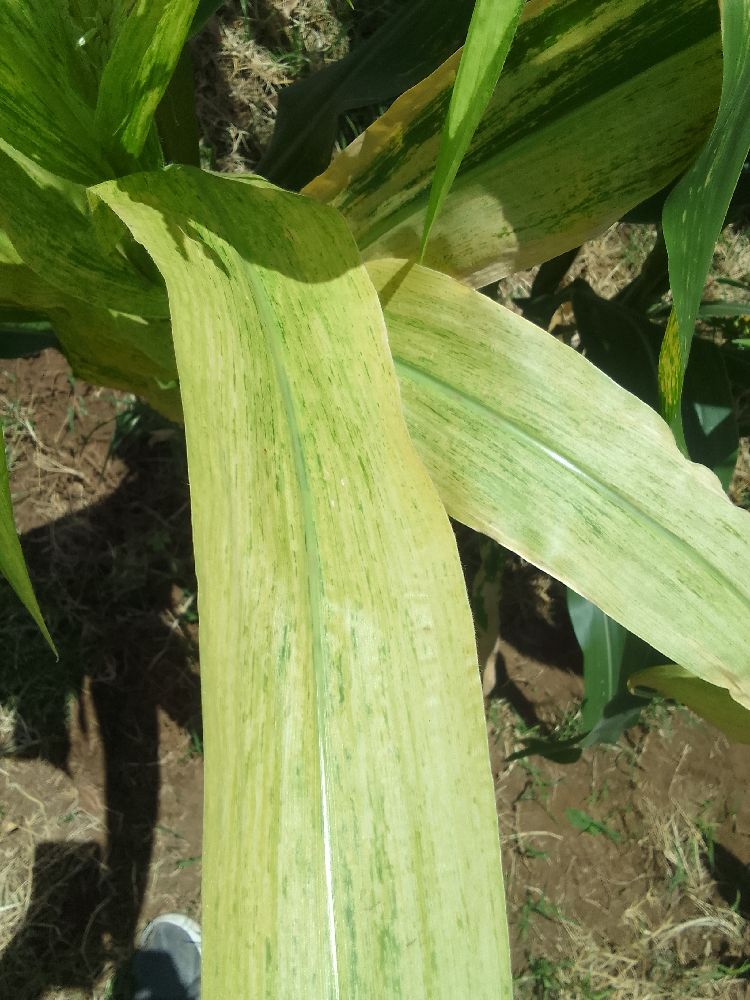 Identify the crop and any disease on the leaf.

maize, maize lethal necrosis
